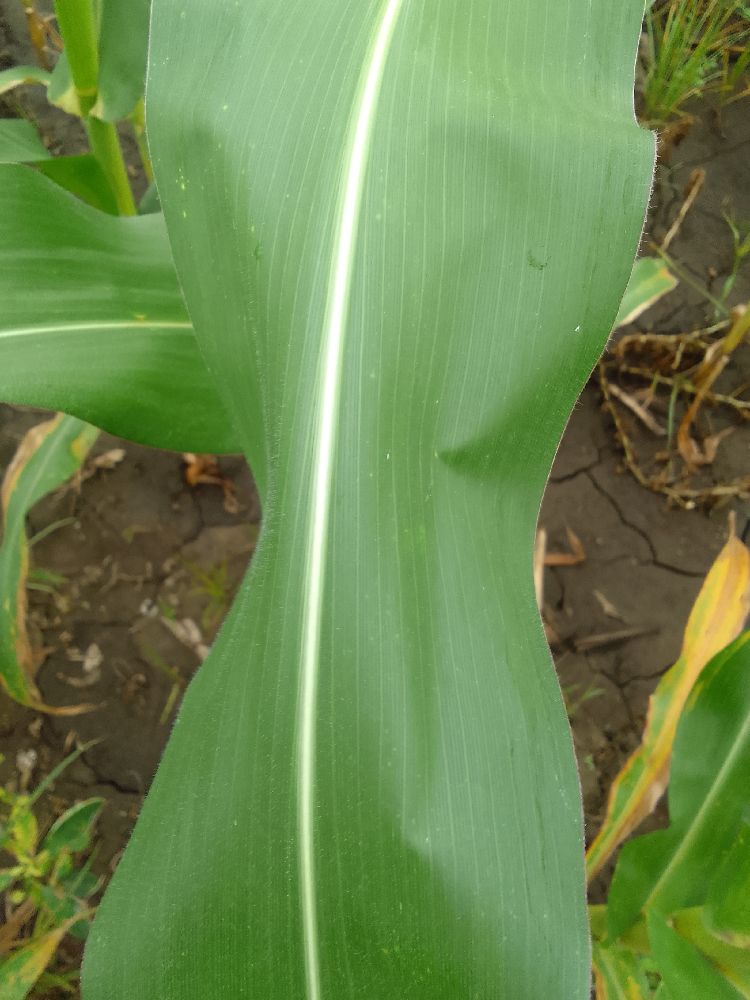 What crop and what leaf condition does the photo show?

maize, healthy
